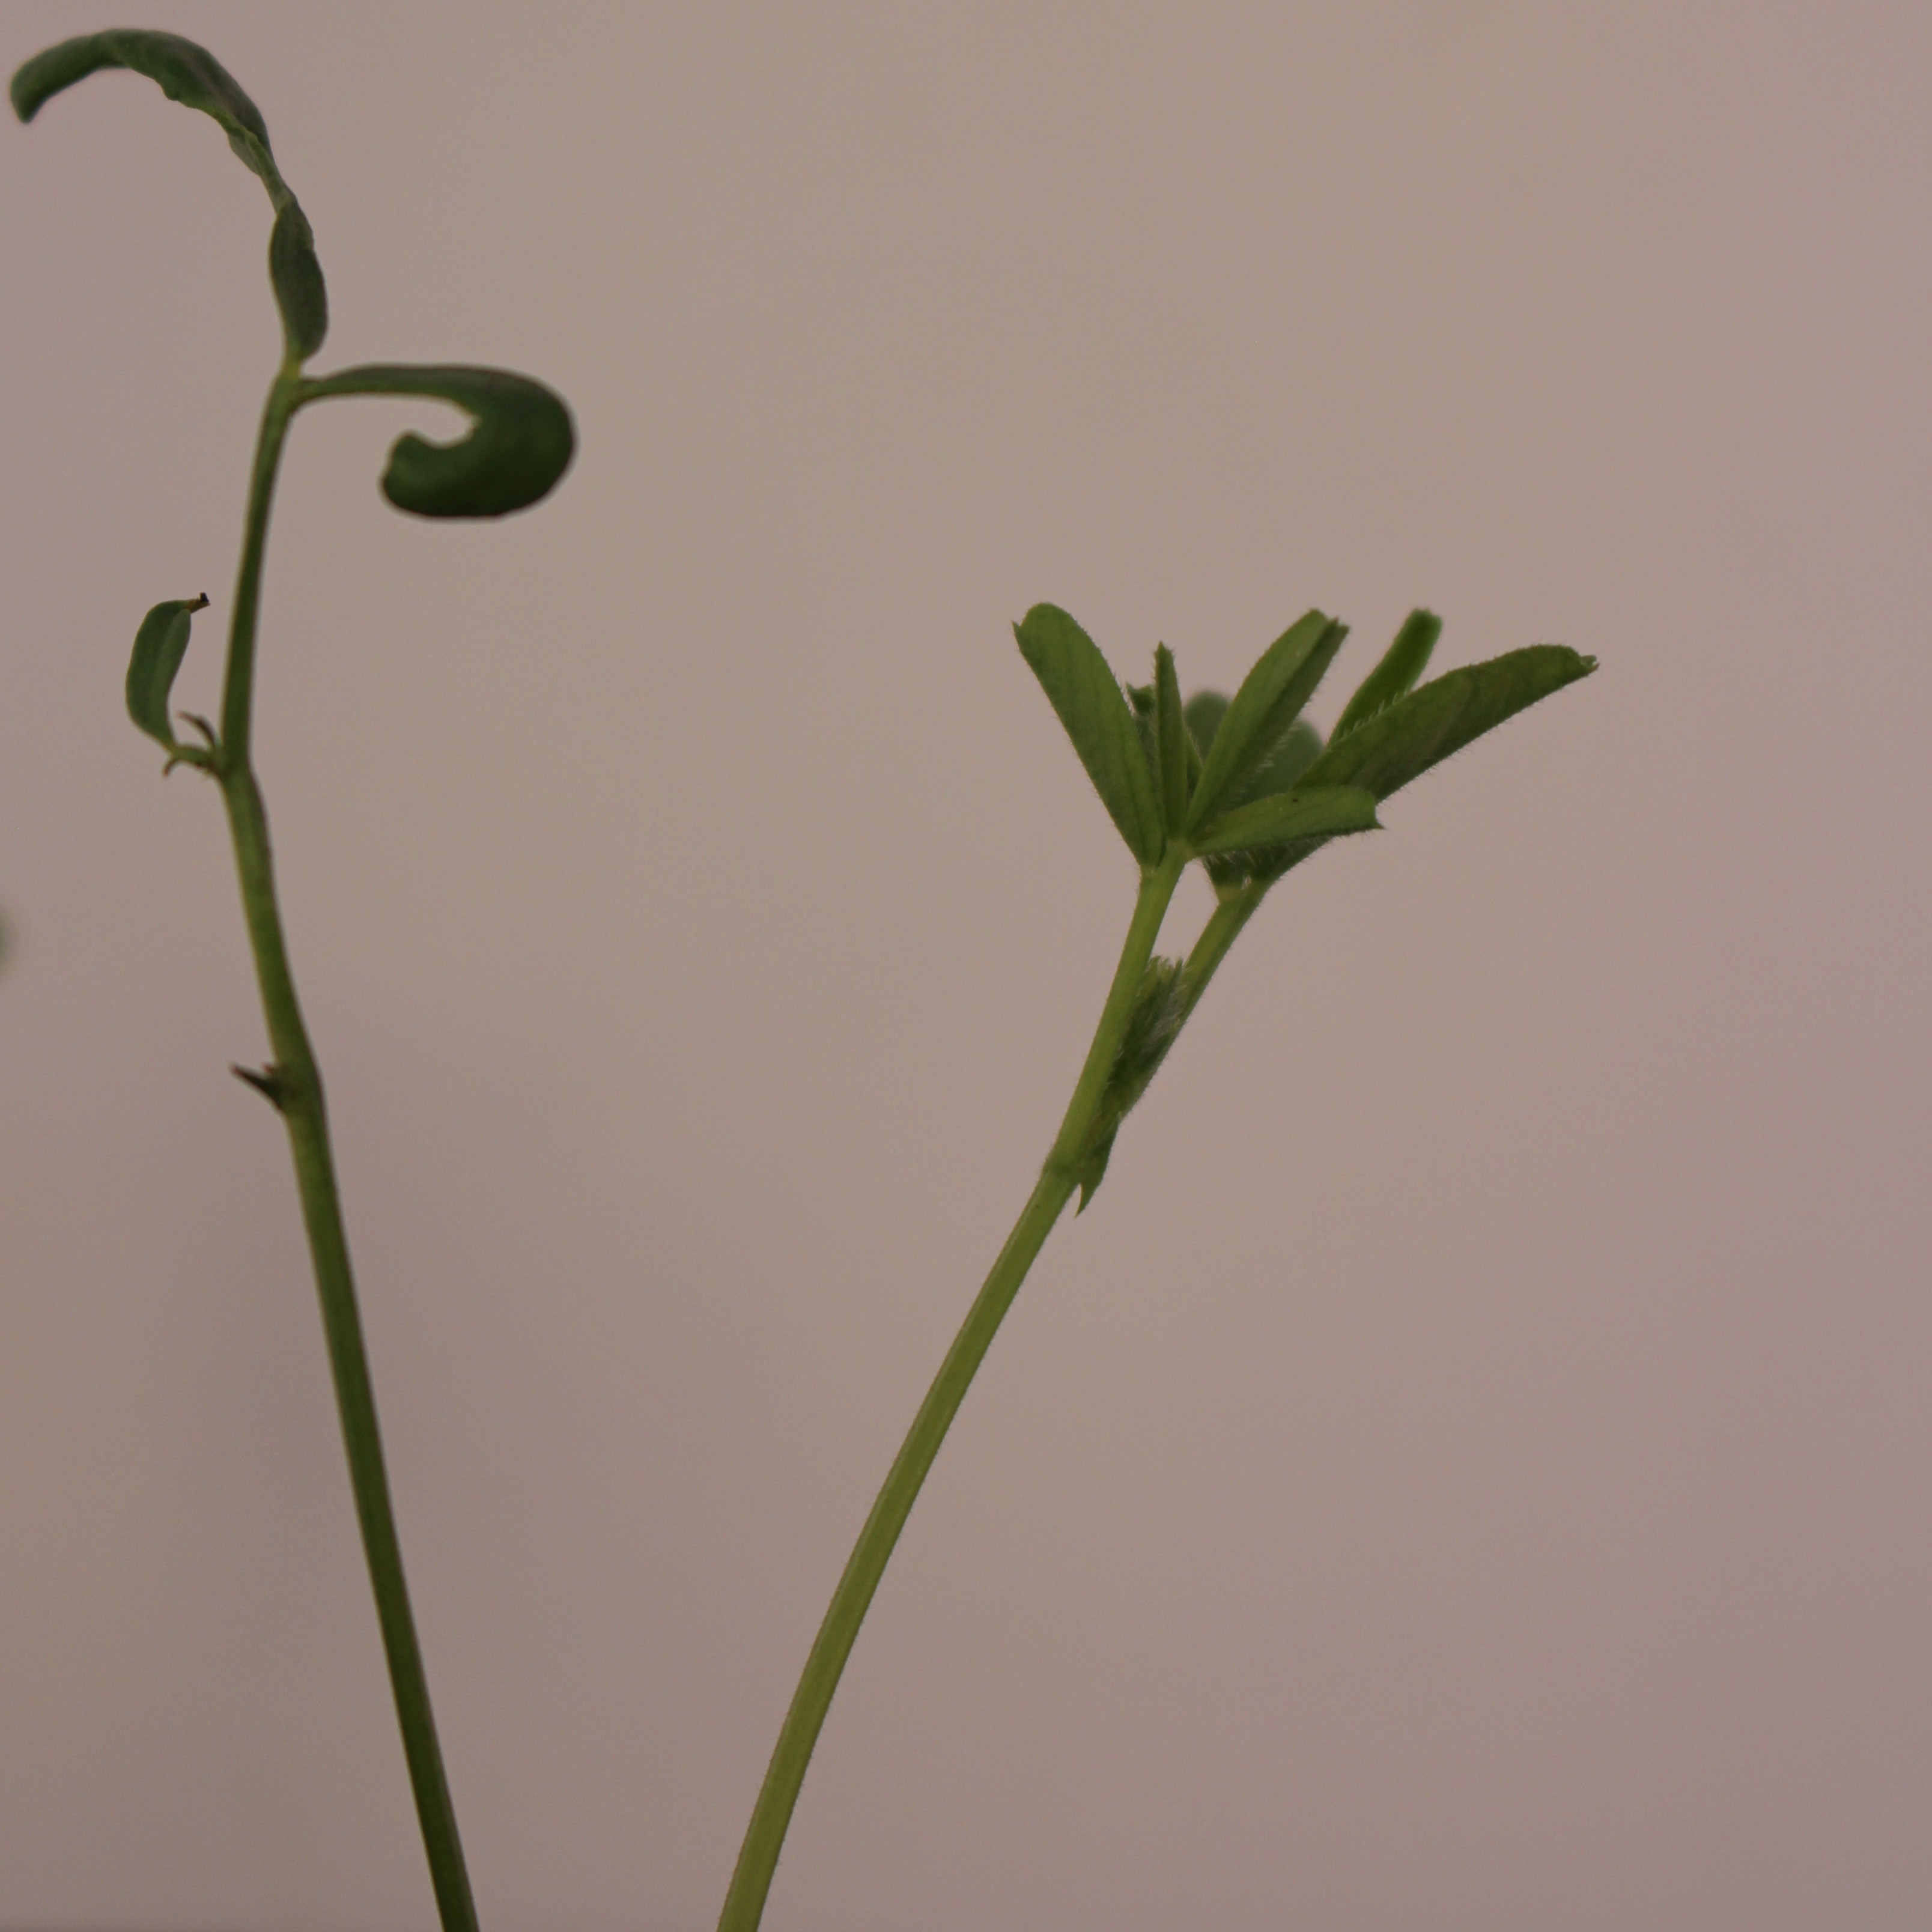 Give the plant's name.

Vicia sativa
